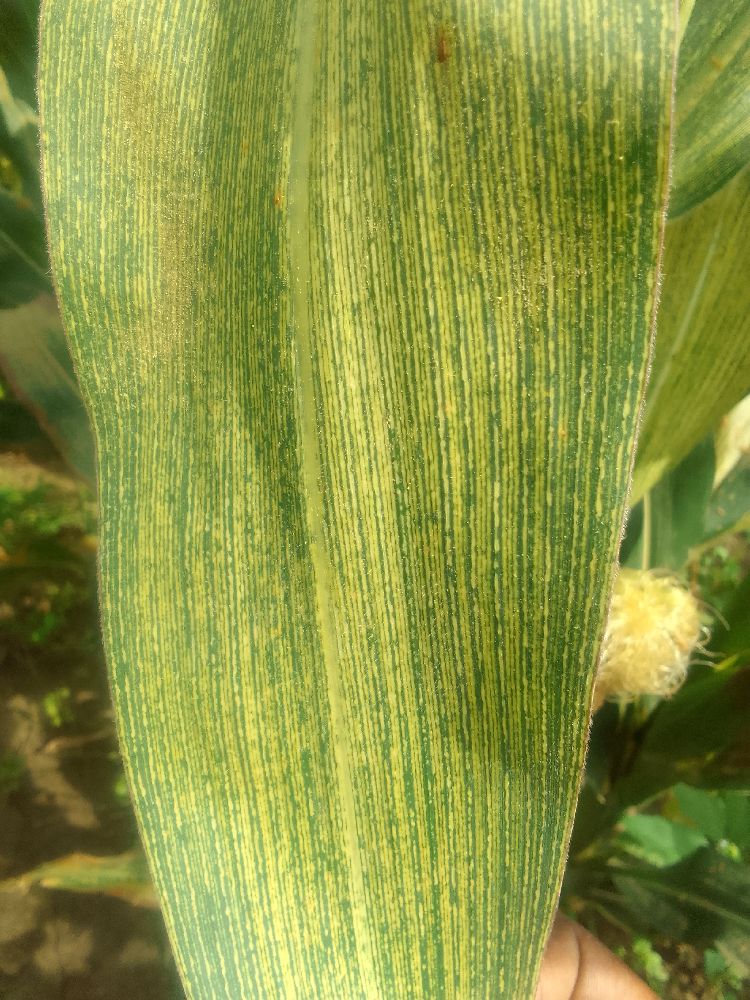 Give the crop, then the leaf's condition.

maize, maize streak virus
